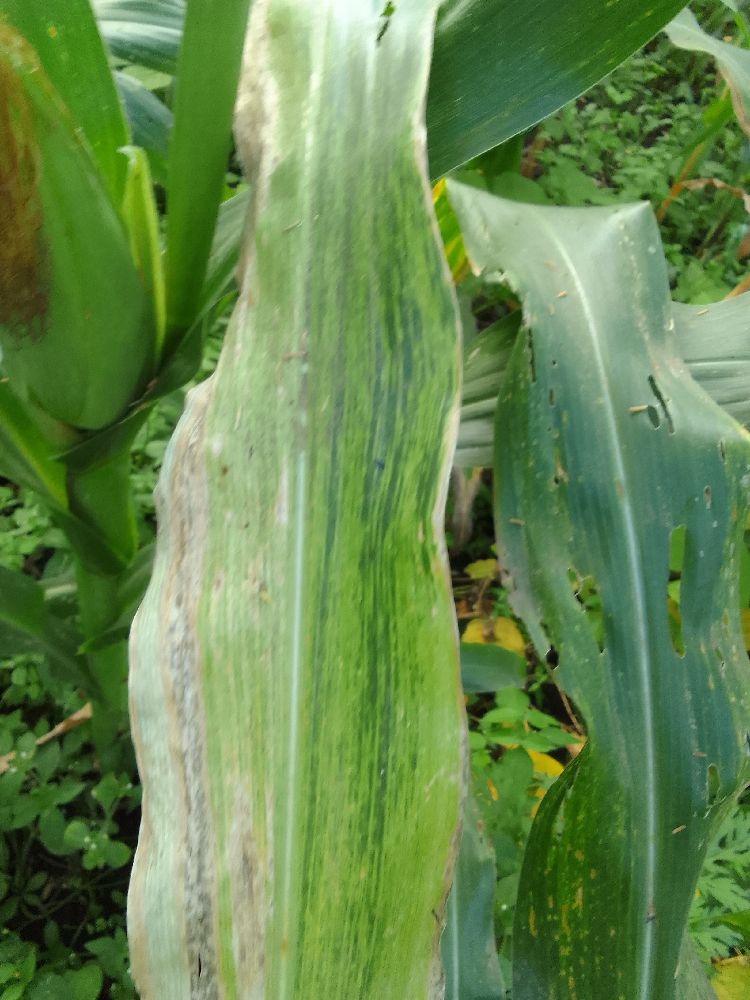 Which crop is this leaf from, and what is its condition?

maize, maize lethal necrosis
